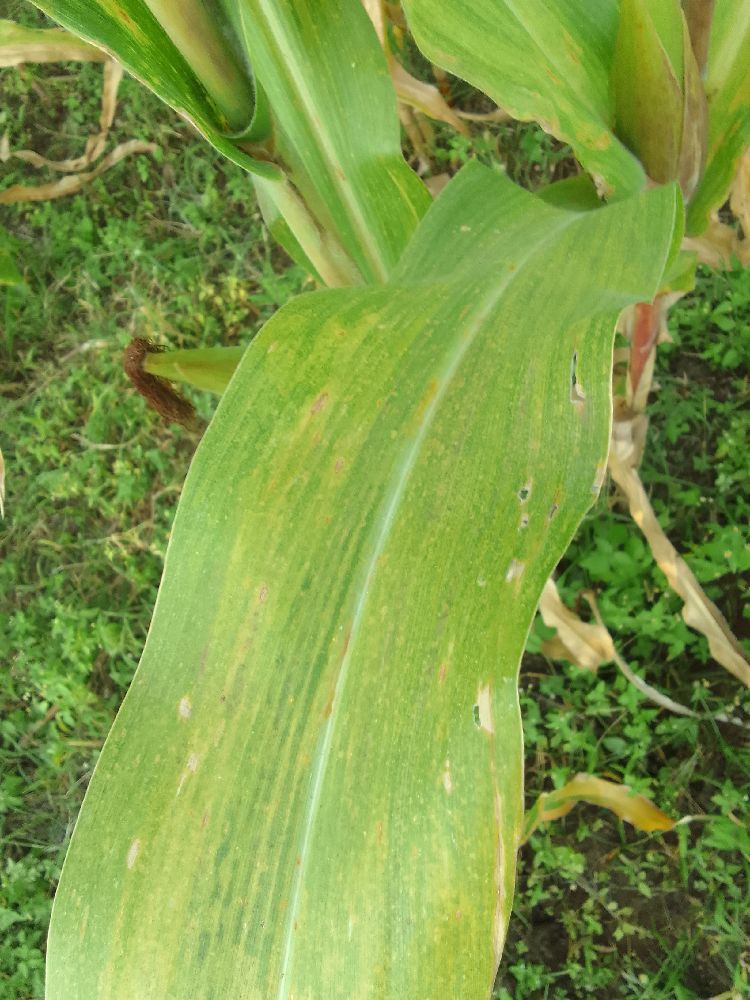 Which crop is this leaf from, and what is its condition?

maize, maize lethal necrosis
